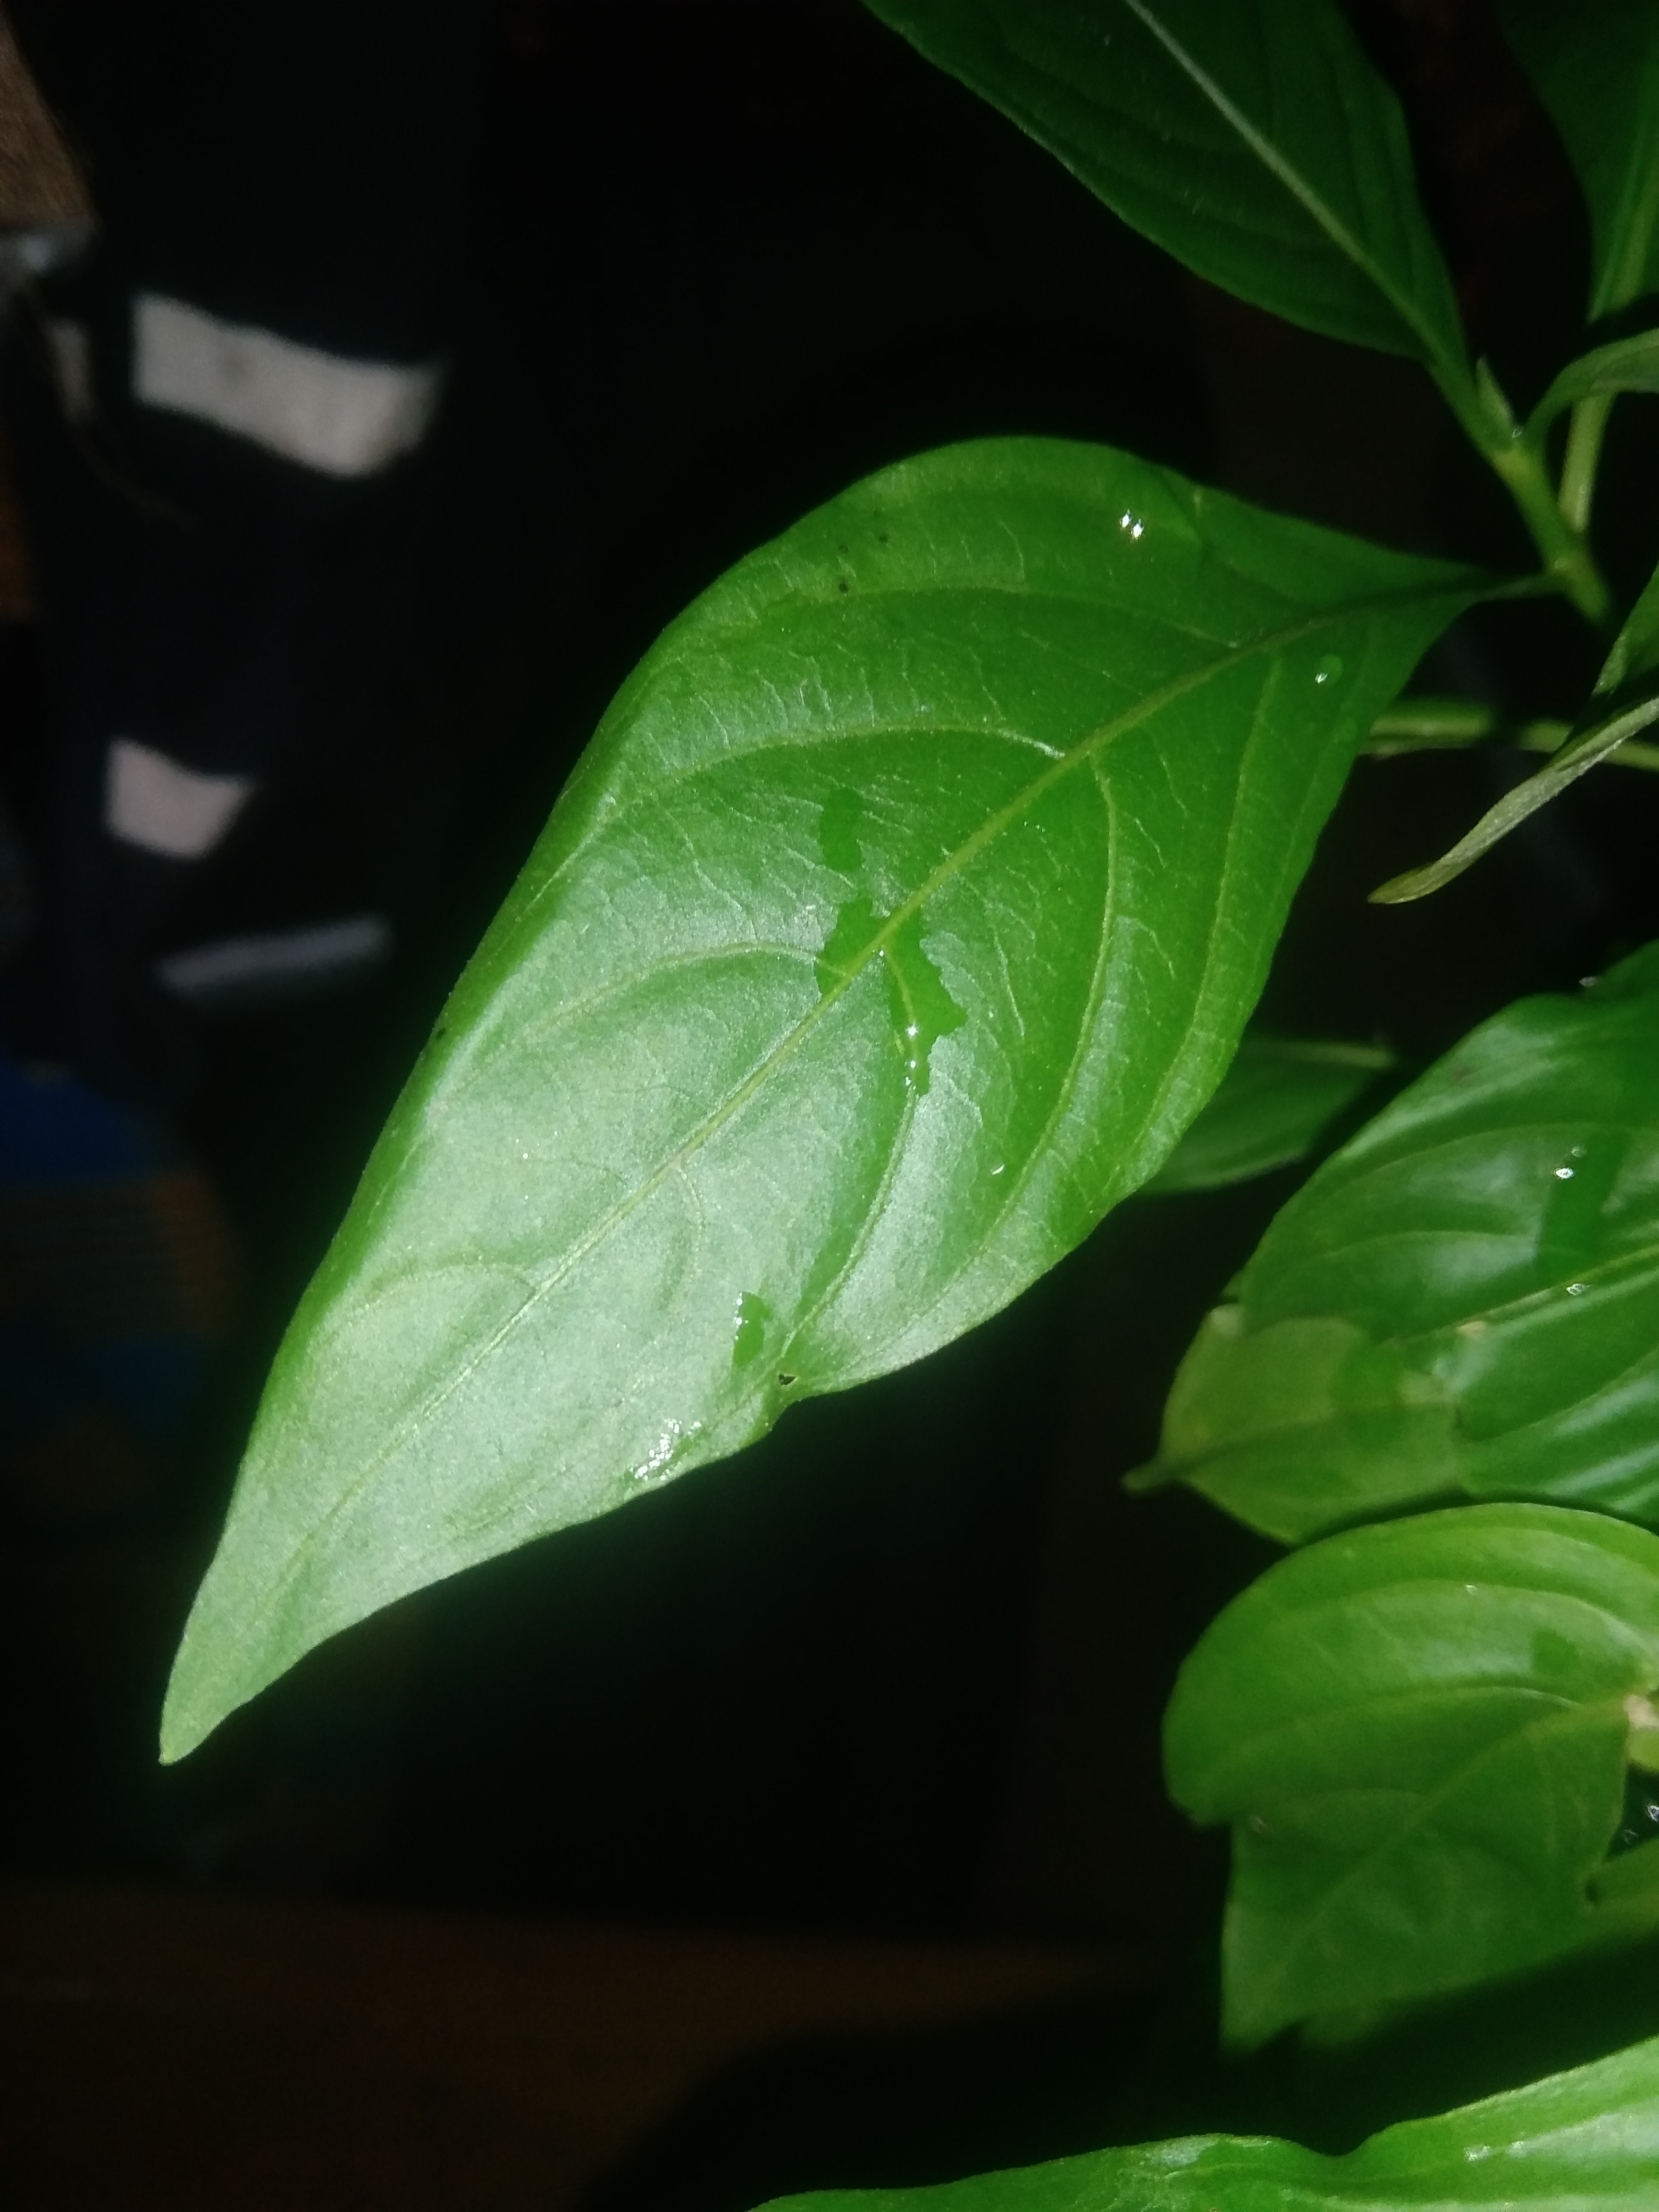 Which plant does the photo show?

vasaka
